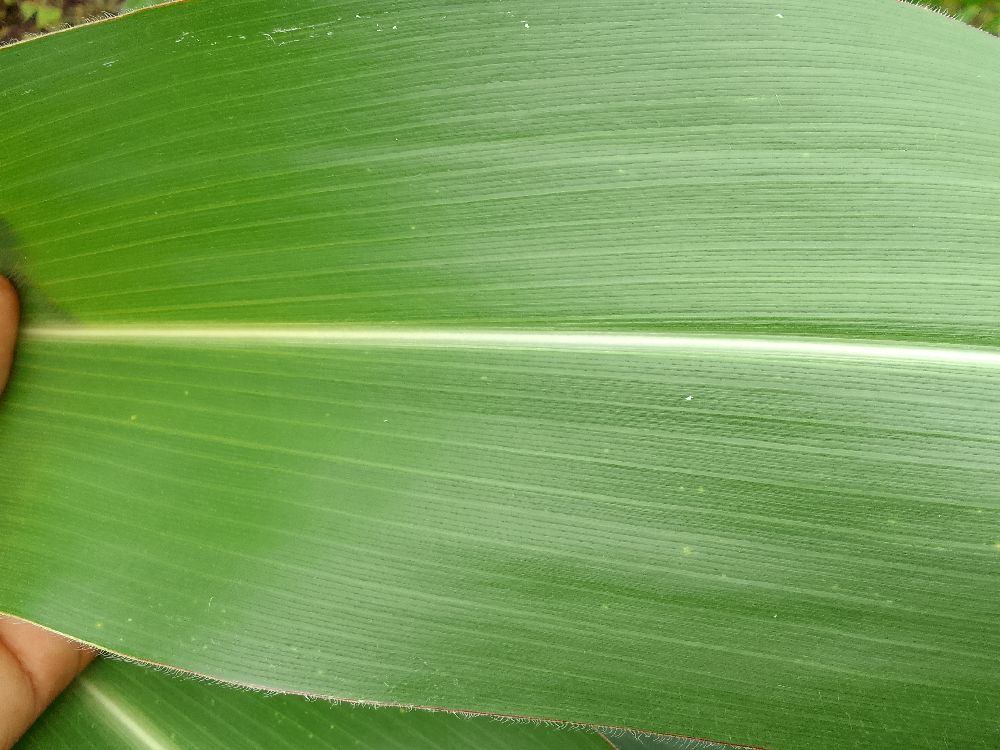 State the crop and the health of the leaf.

maize, healthy
